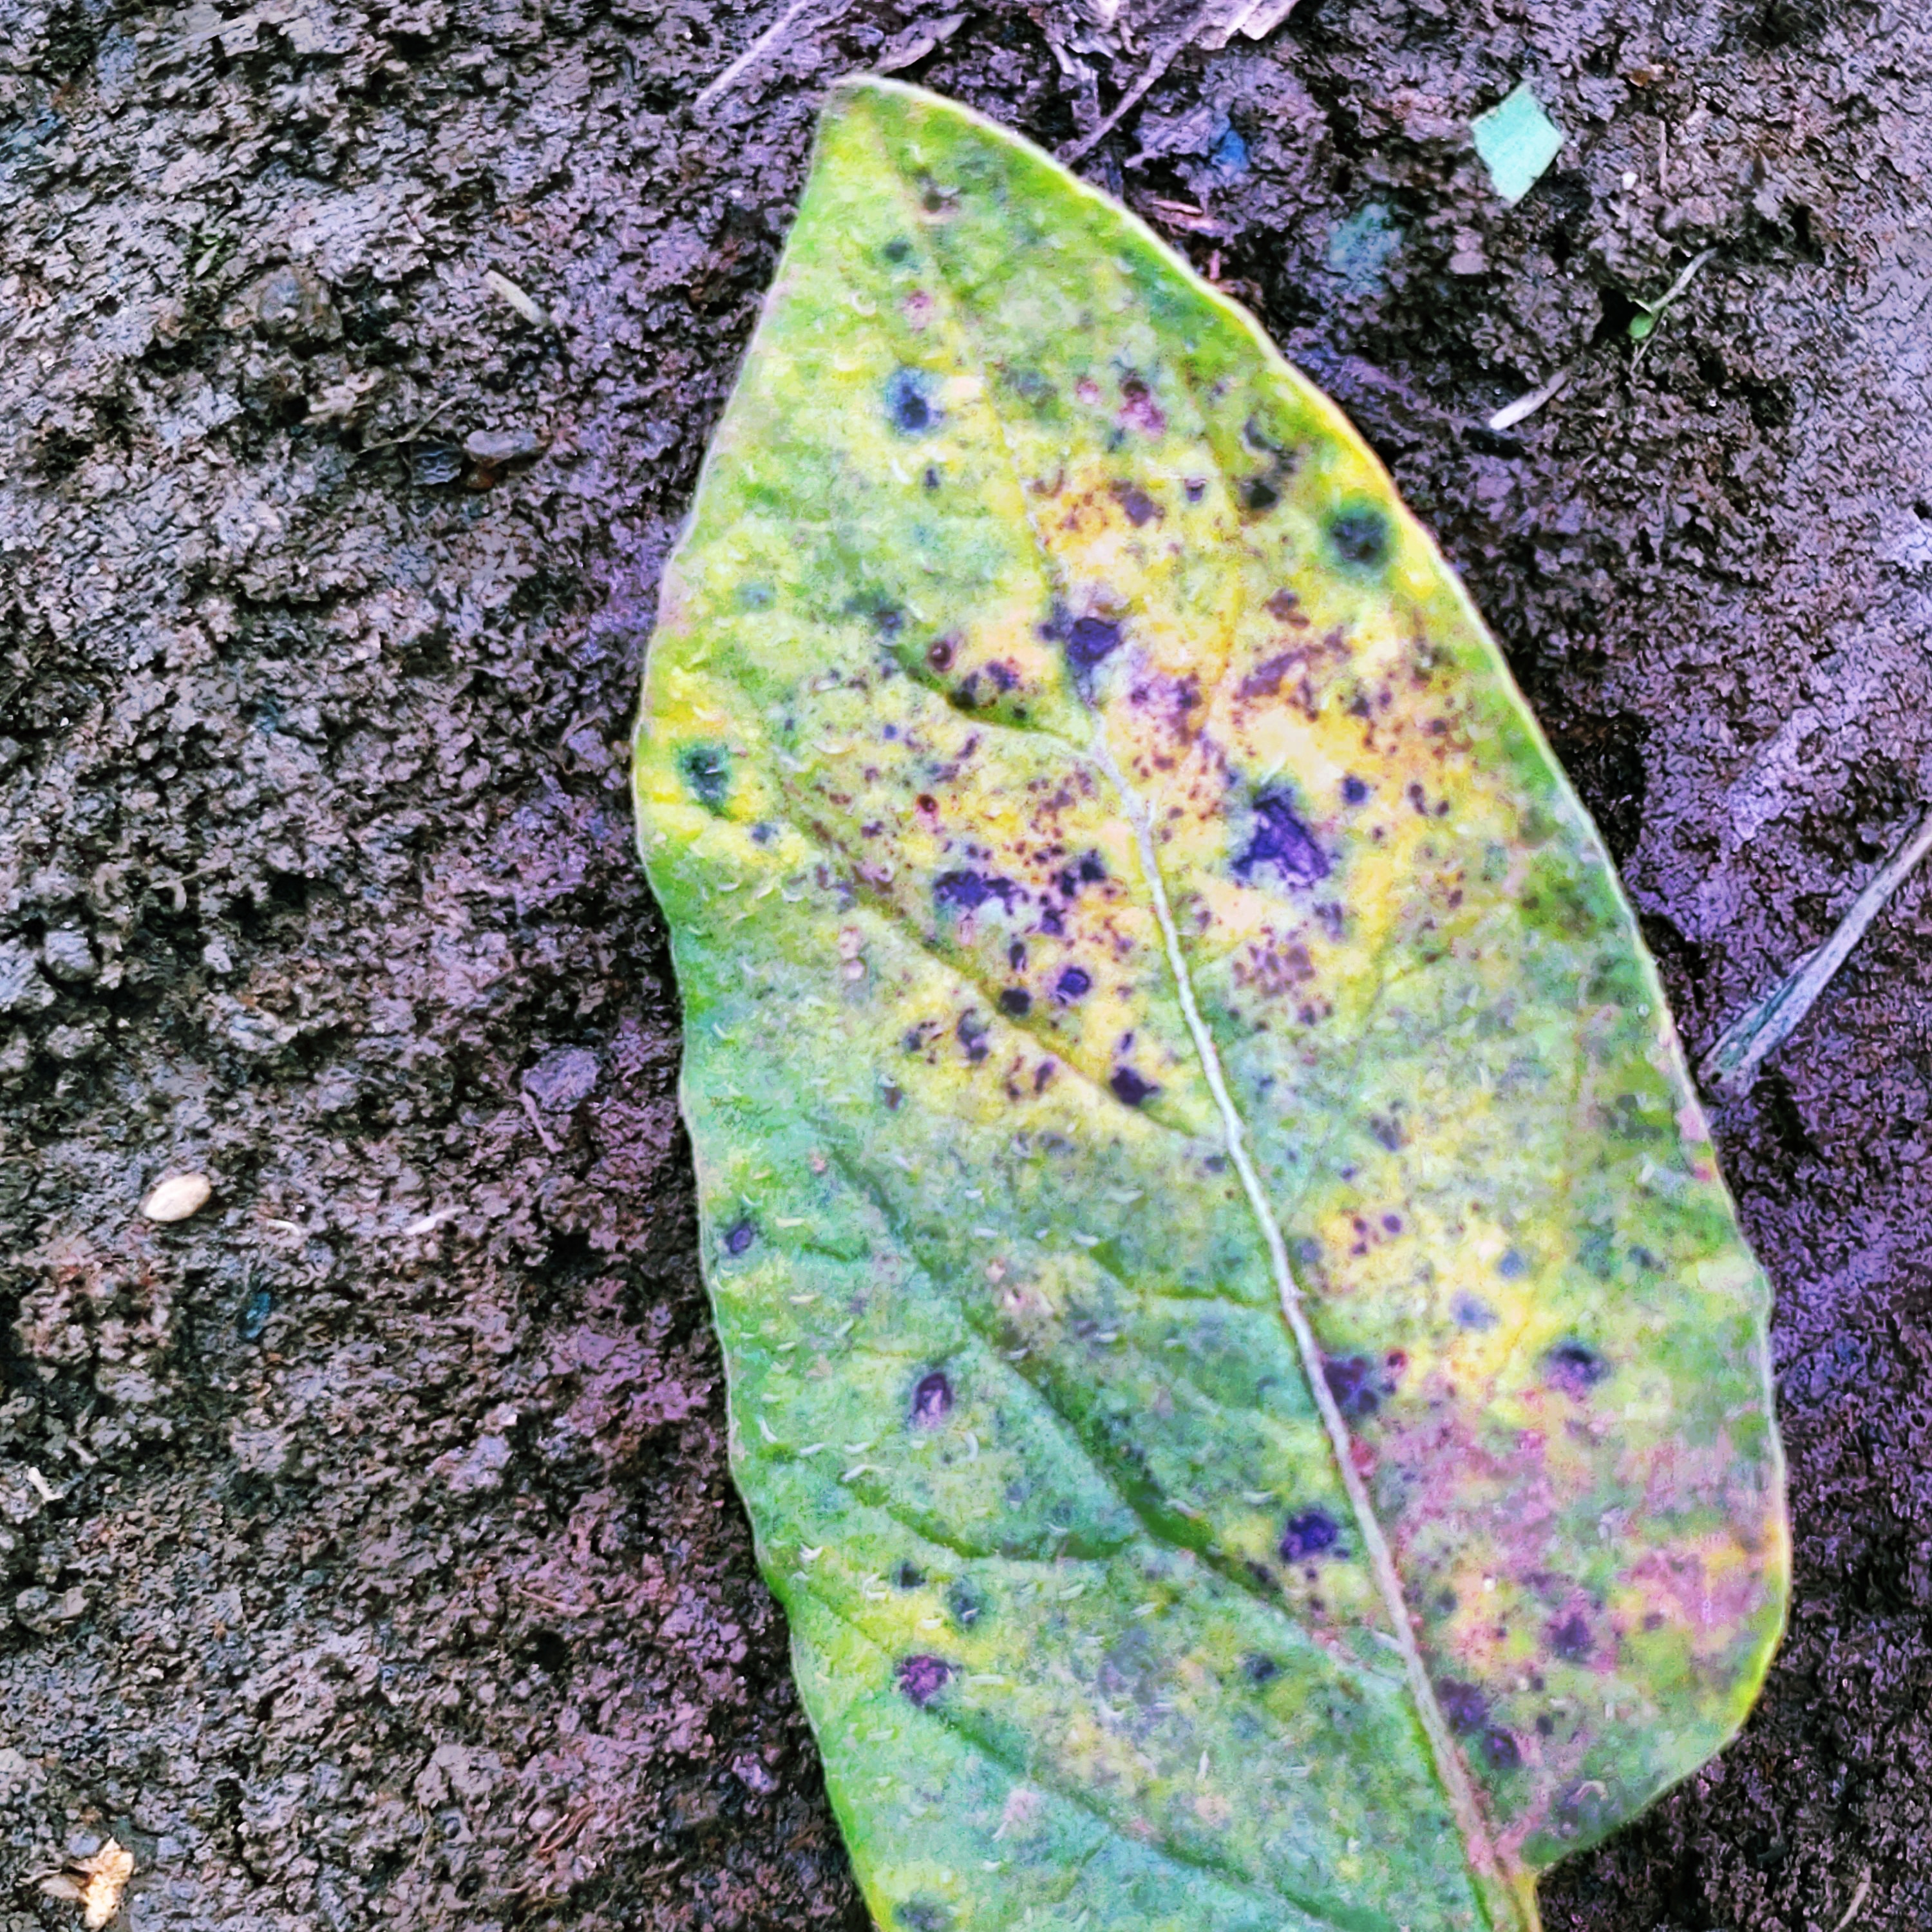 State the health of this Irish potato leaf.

late blight
